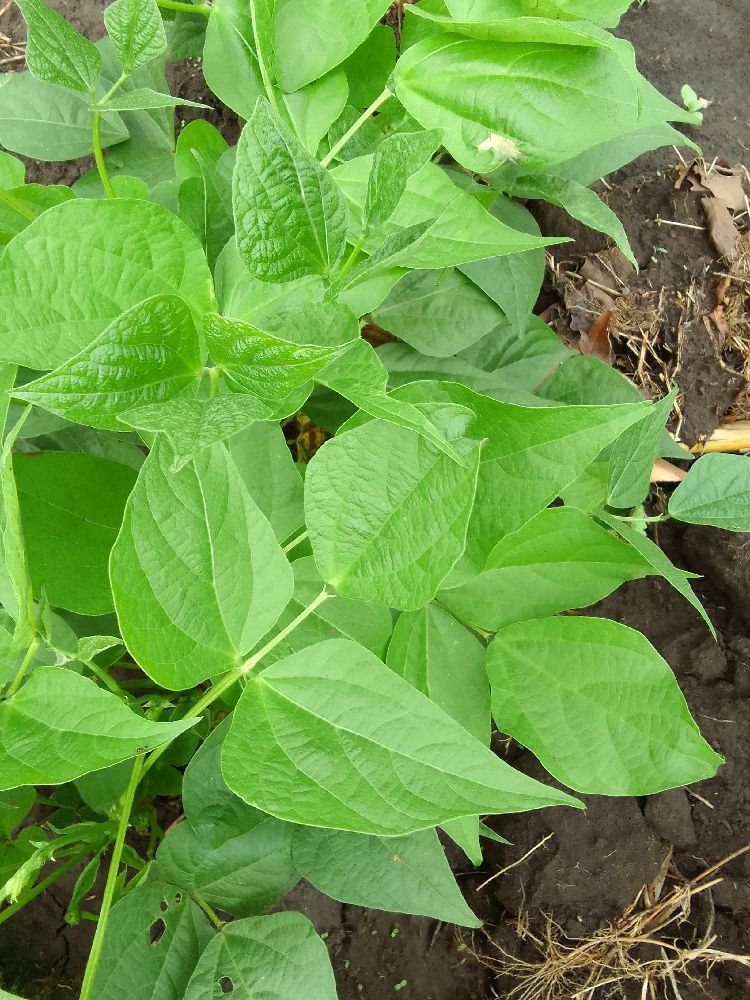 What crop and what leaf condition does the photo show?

common bean, healthy
